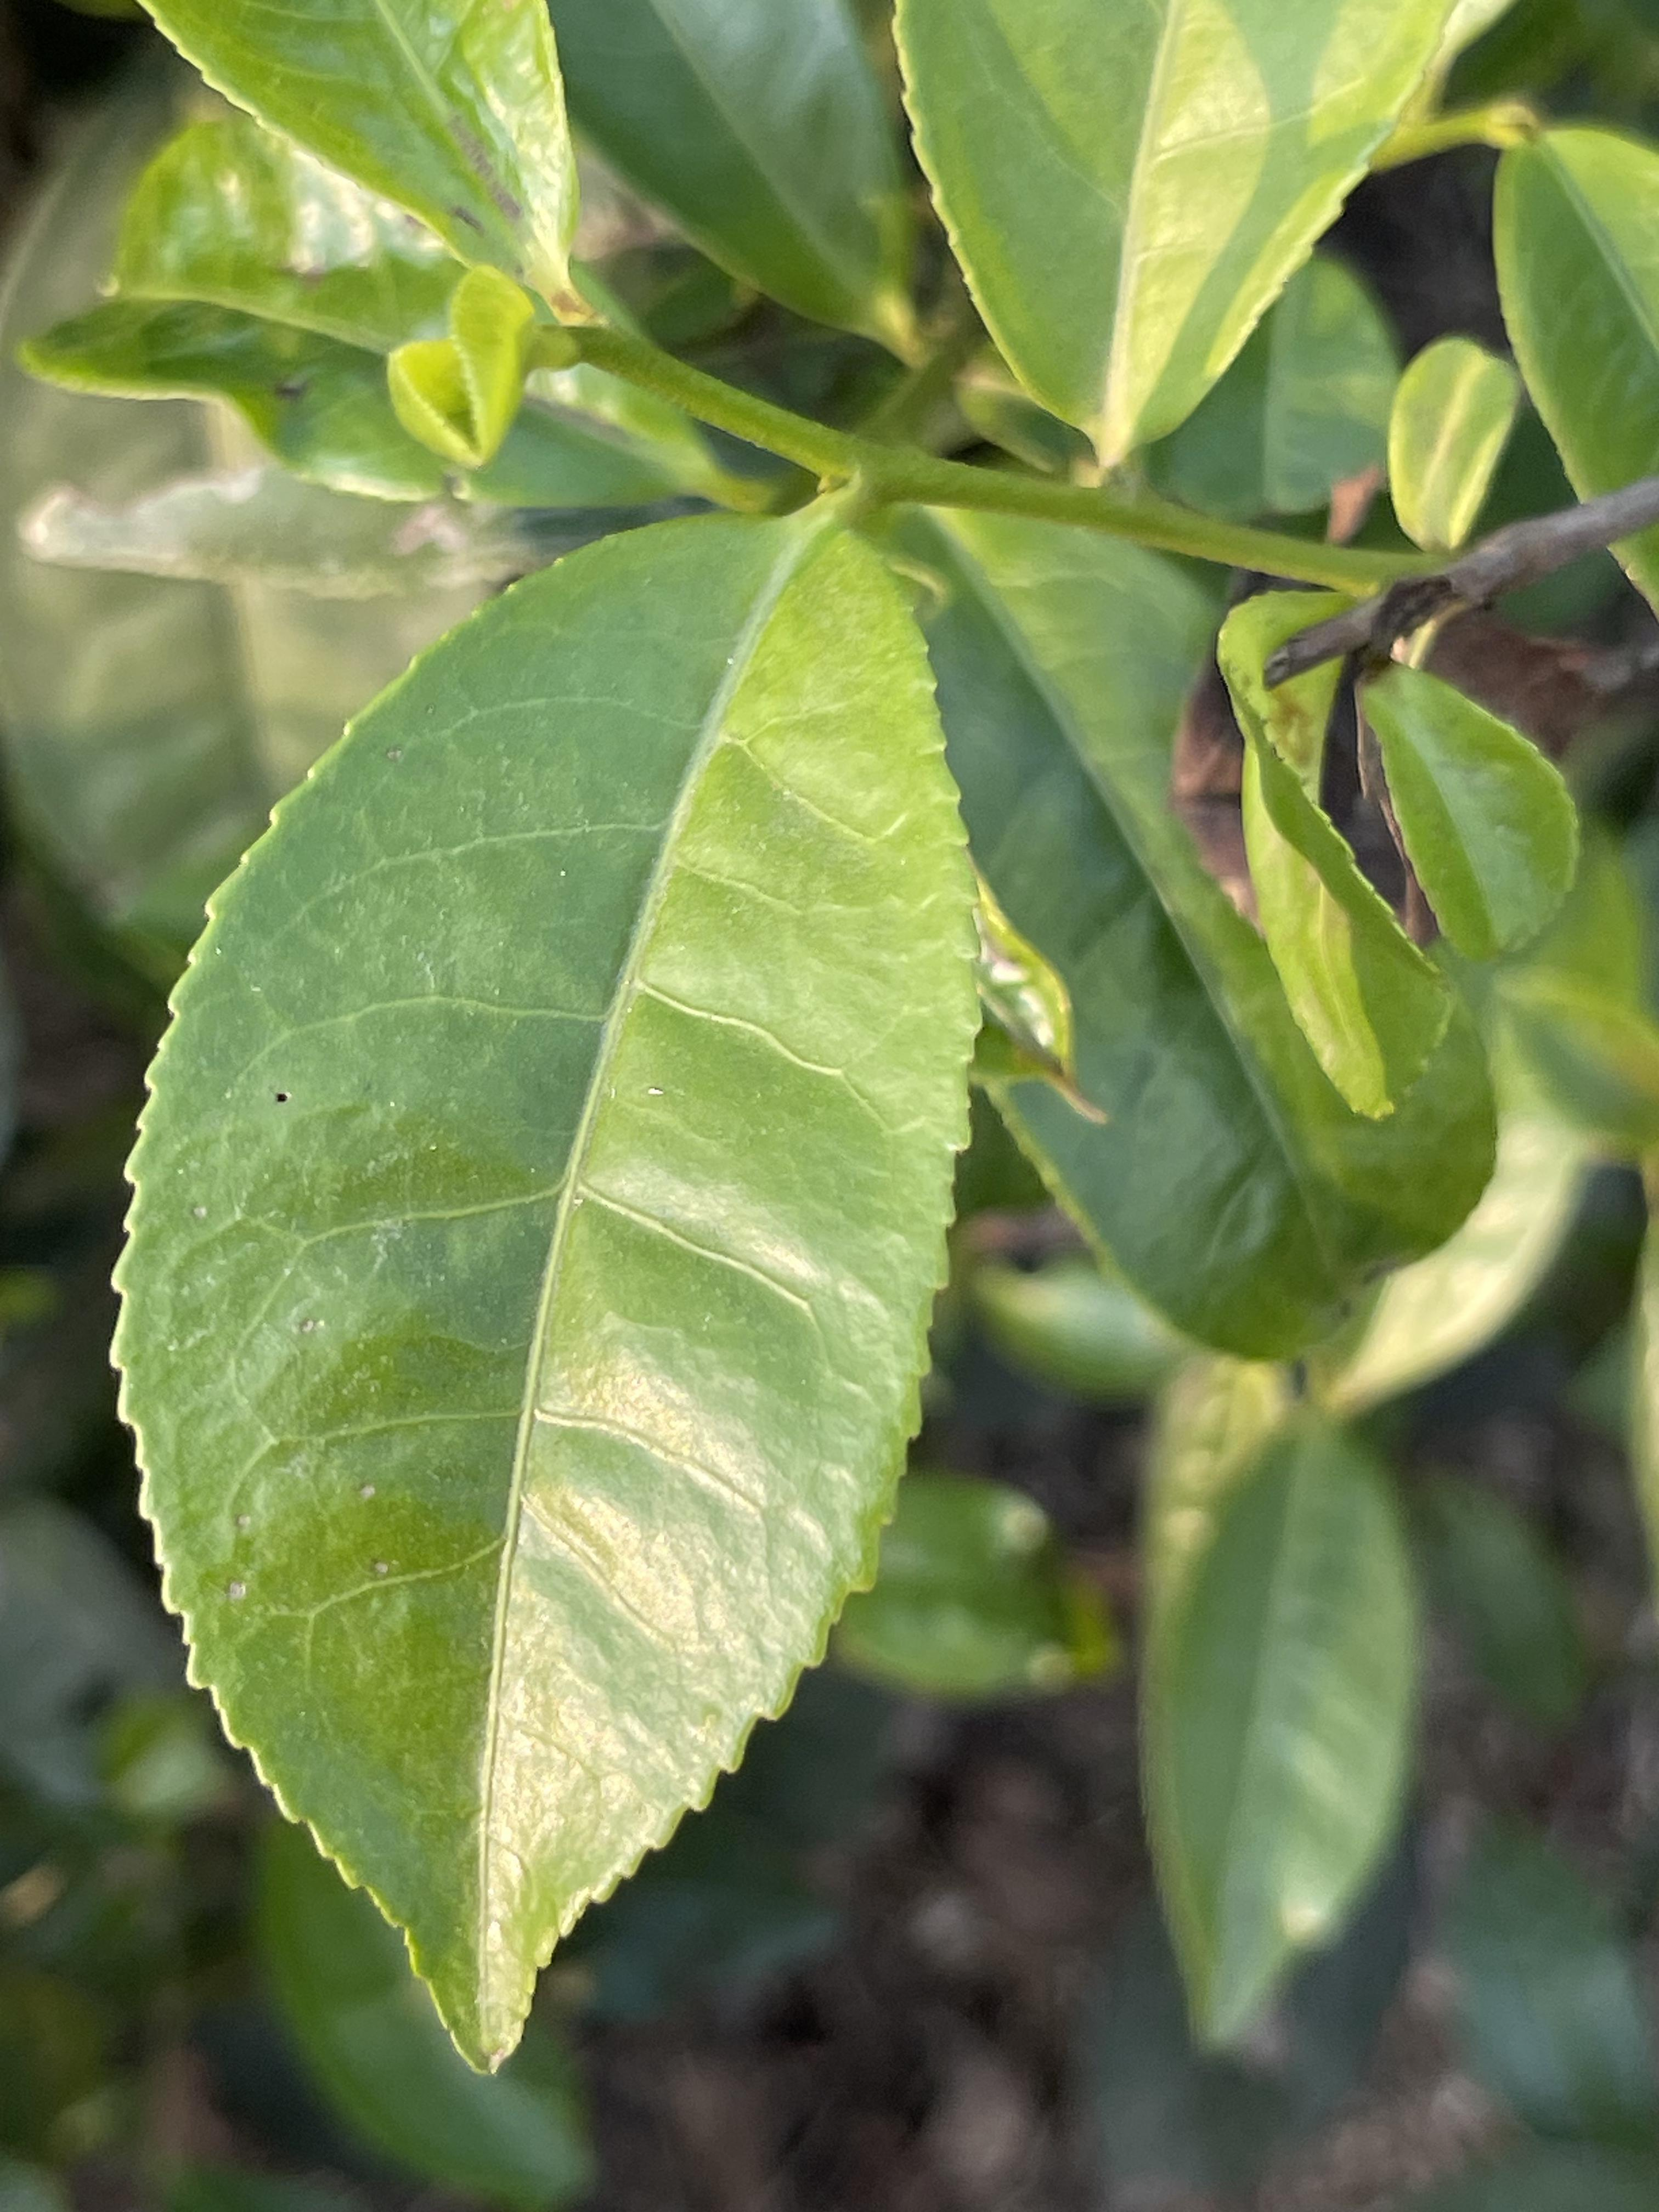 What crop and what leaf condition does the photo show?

tea, healthy leaf
